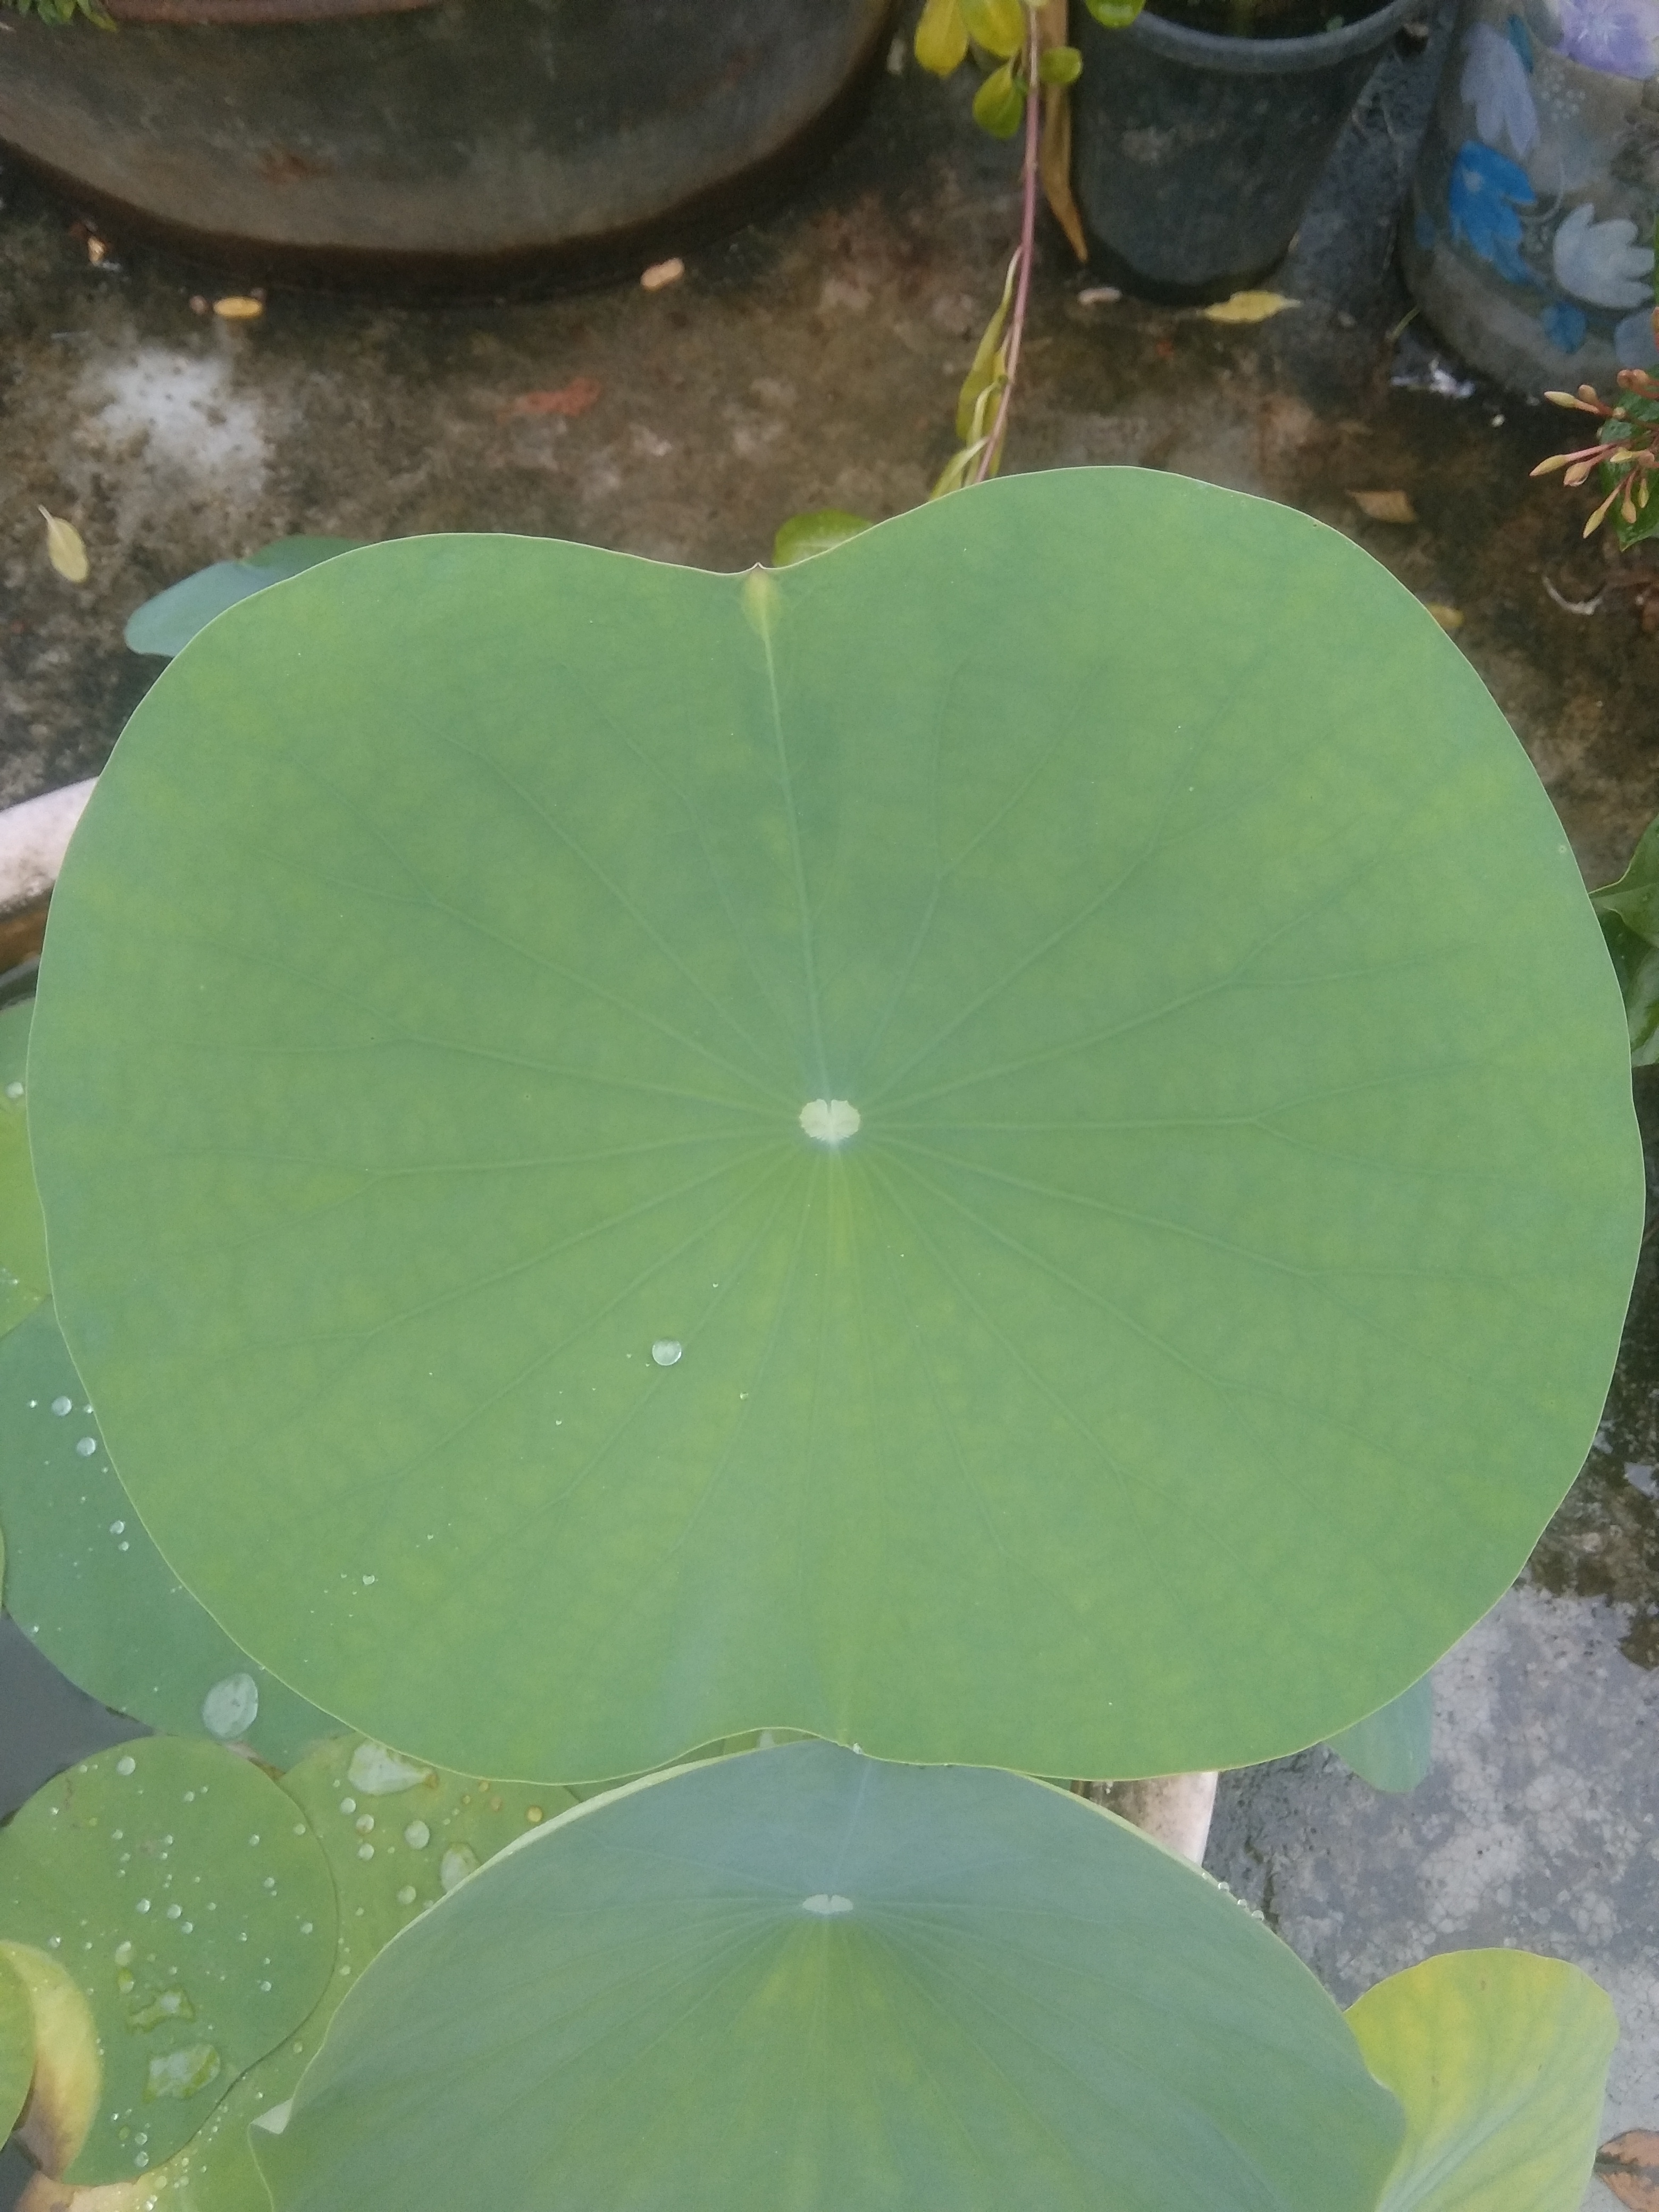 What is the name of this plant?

lotus
